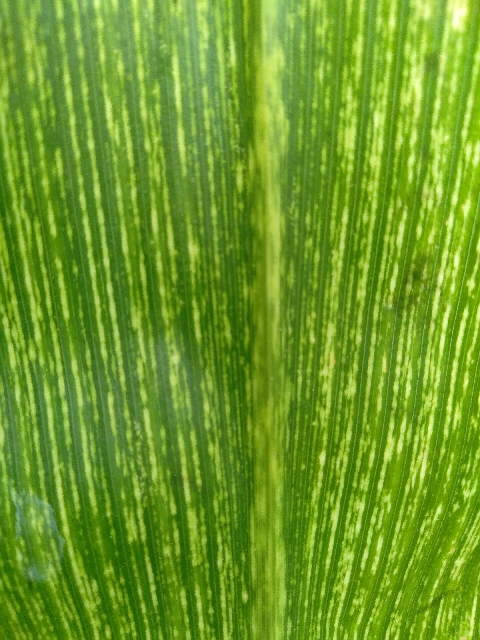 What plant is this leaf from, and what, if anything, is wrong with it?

maize, maize streak virus
